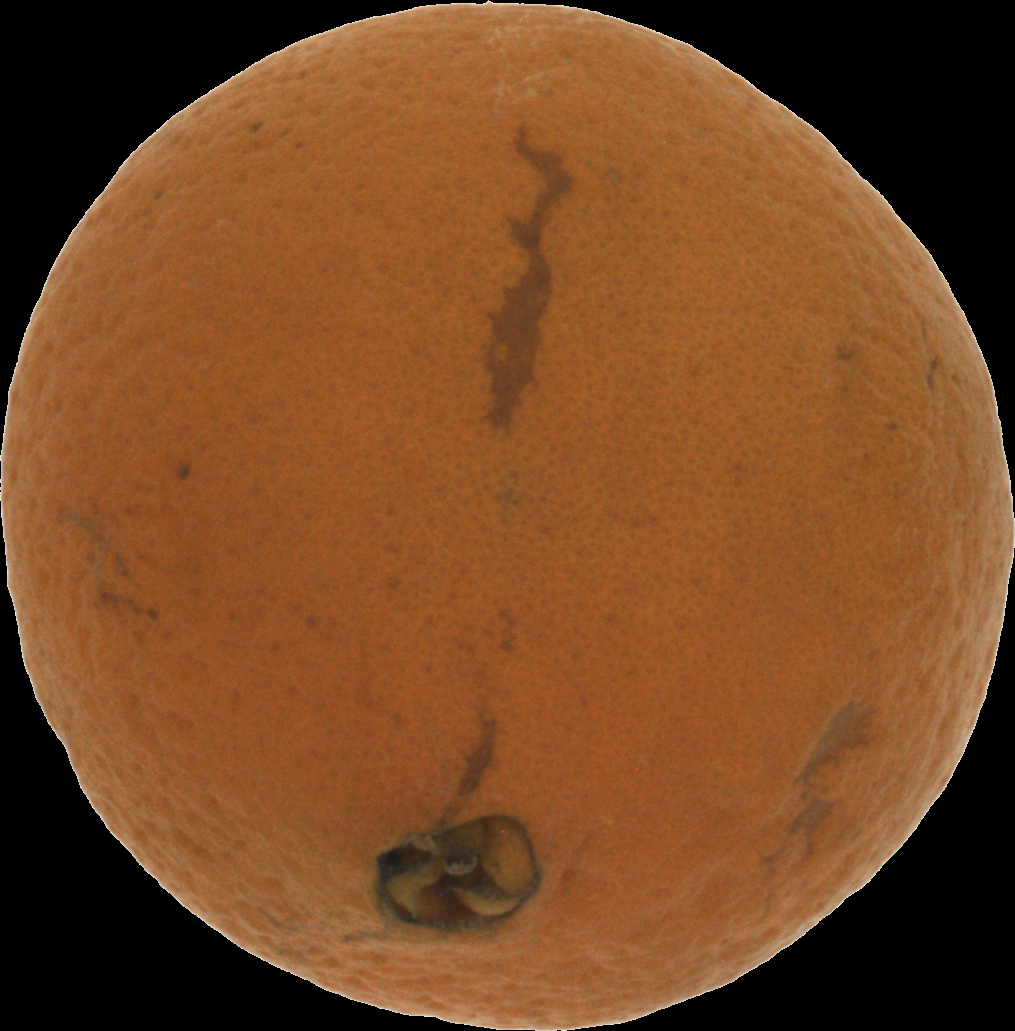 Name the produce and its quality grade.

orange, bad
